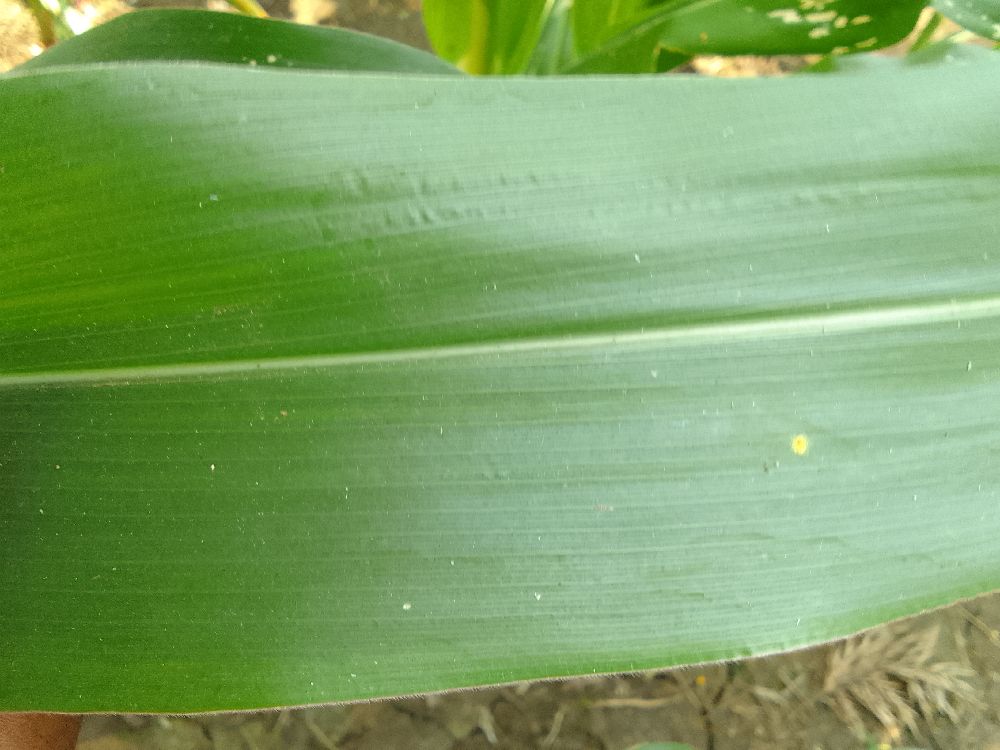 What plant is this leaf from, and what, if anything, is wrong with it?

maize, healthy
